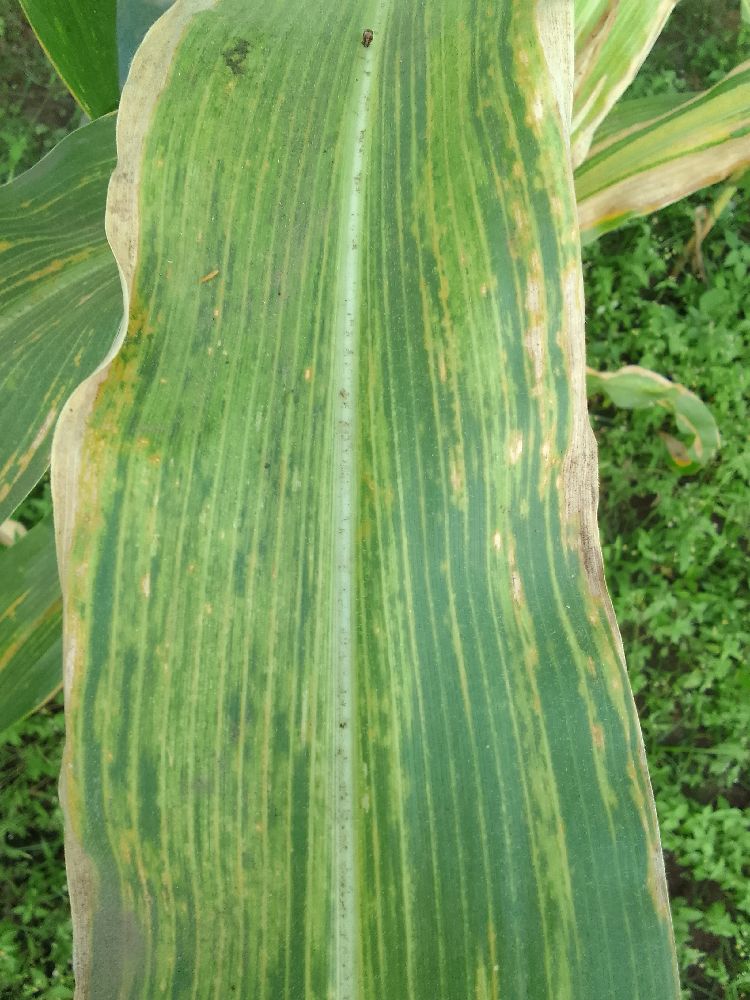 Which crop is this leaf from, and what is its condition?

maize, maize lethal necrosis
